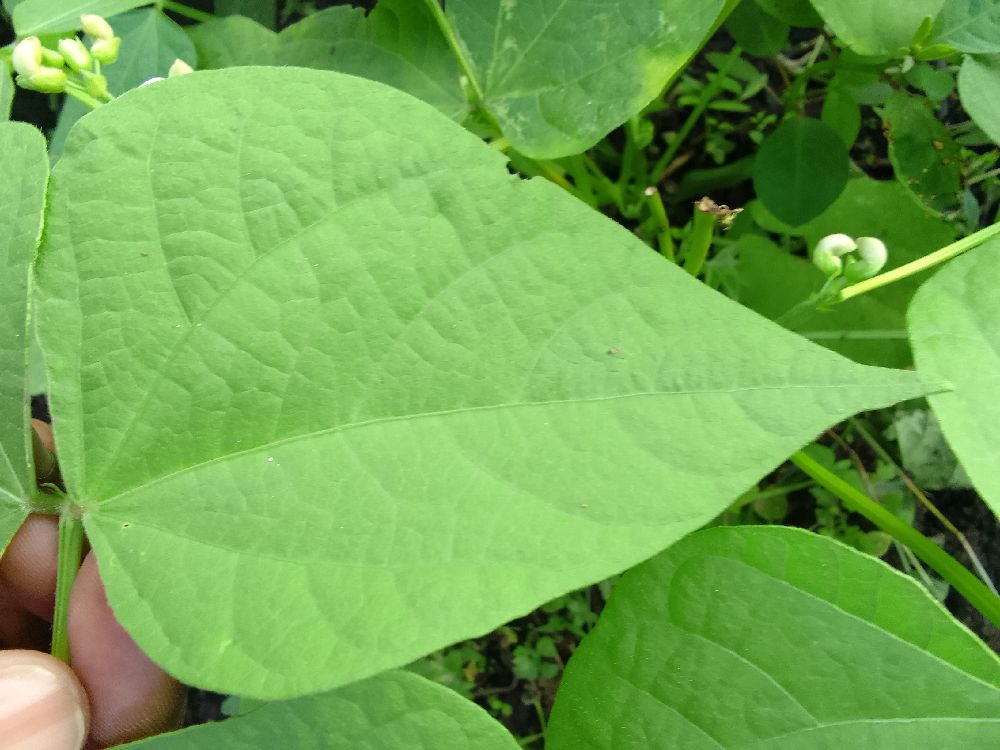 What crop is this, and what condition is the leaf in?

common bean, healthy
